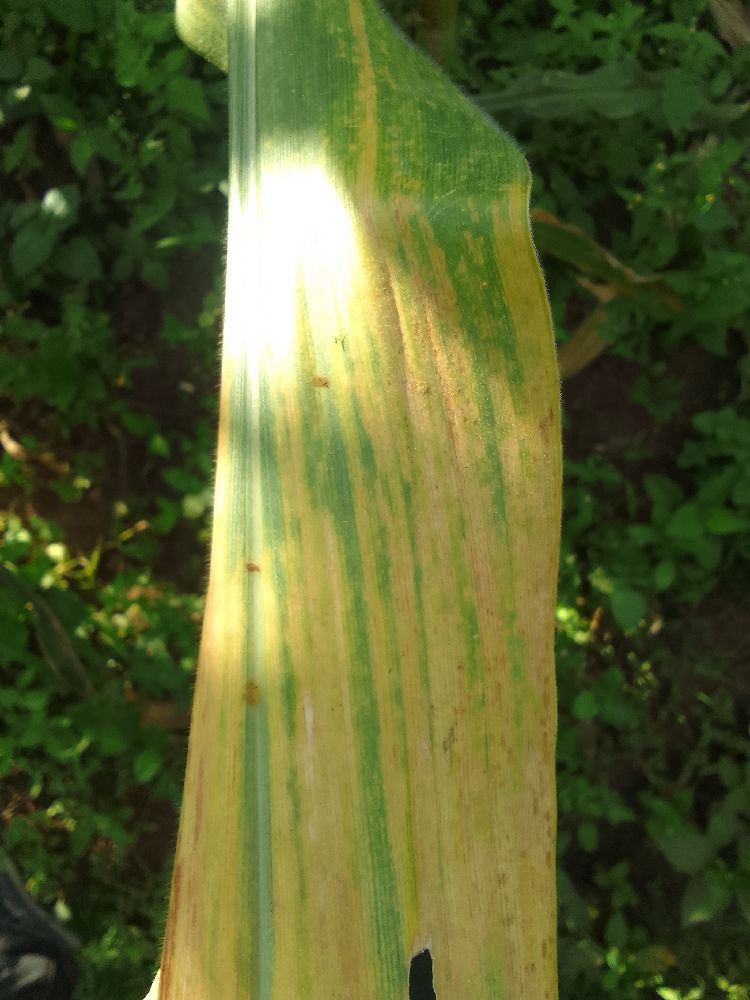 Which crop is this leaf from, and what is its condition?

maize, maize lethal necrosis
